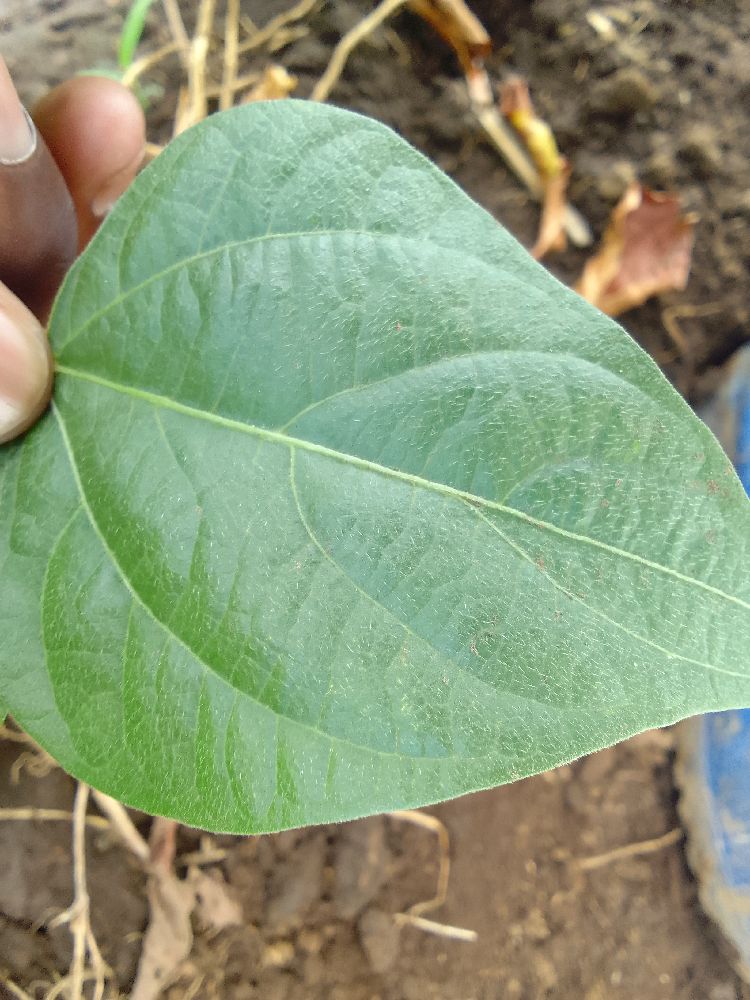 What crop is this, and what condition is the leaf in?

common bean, healthy
